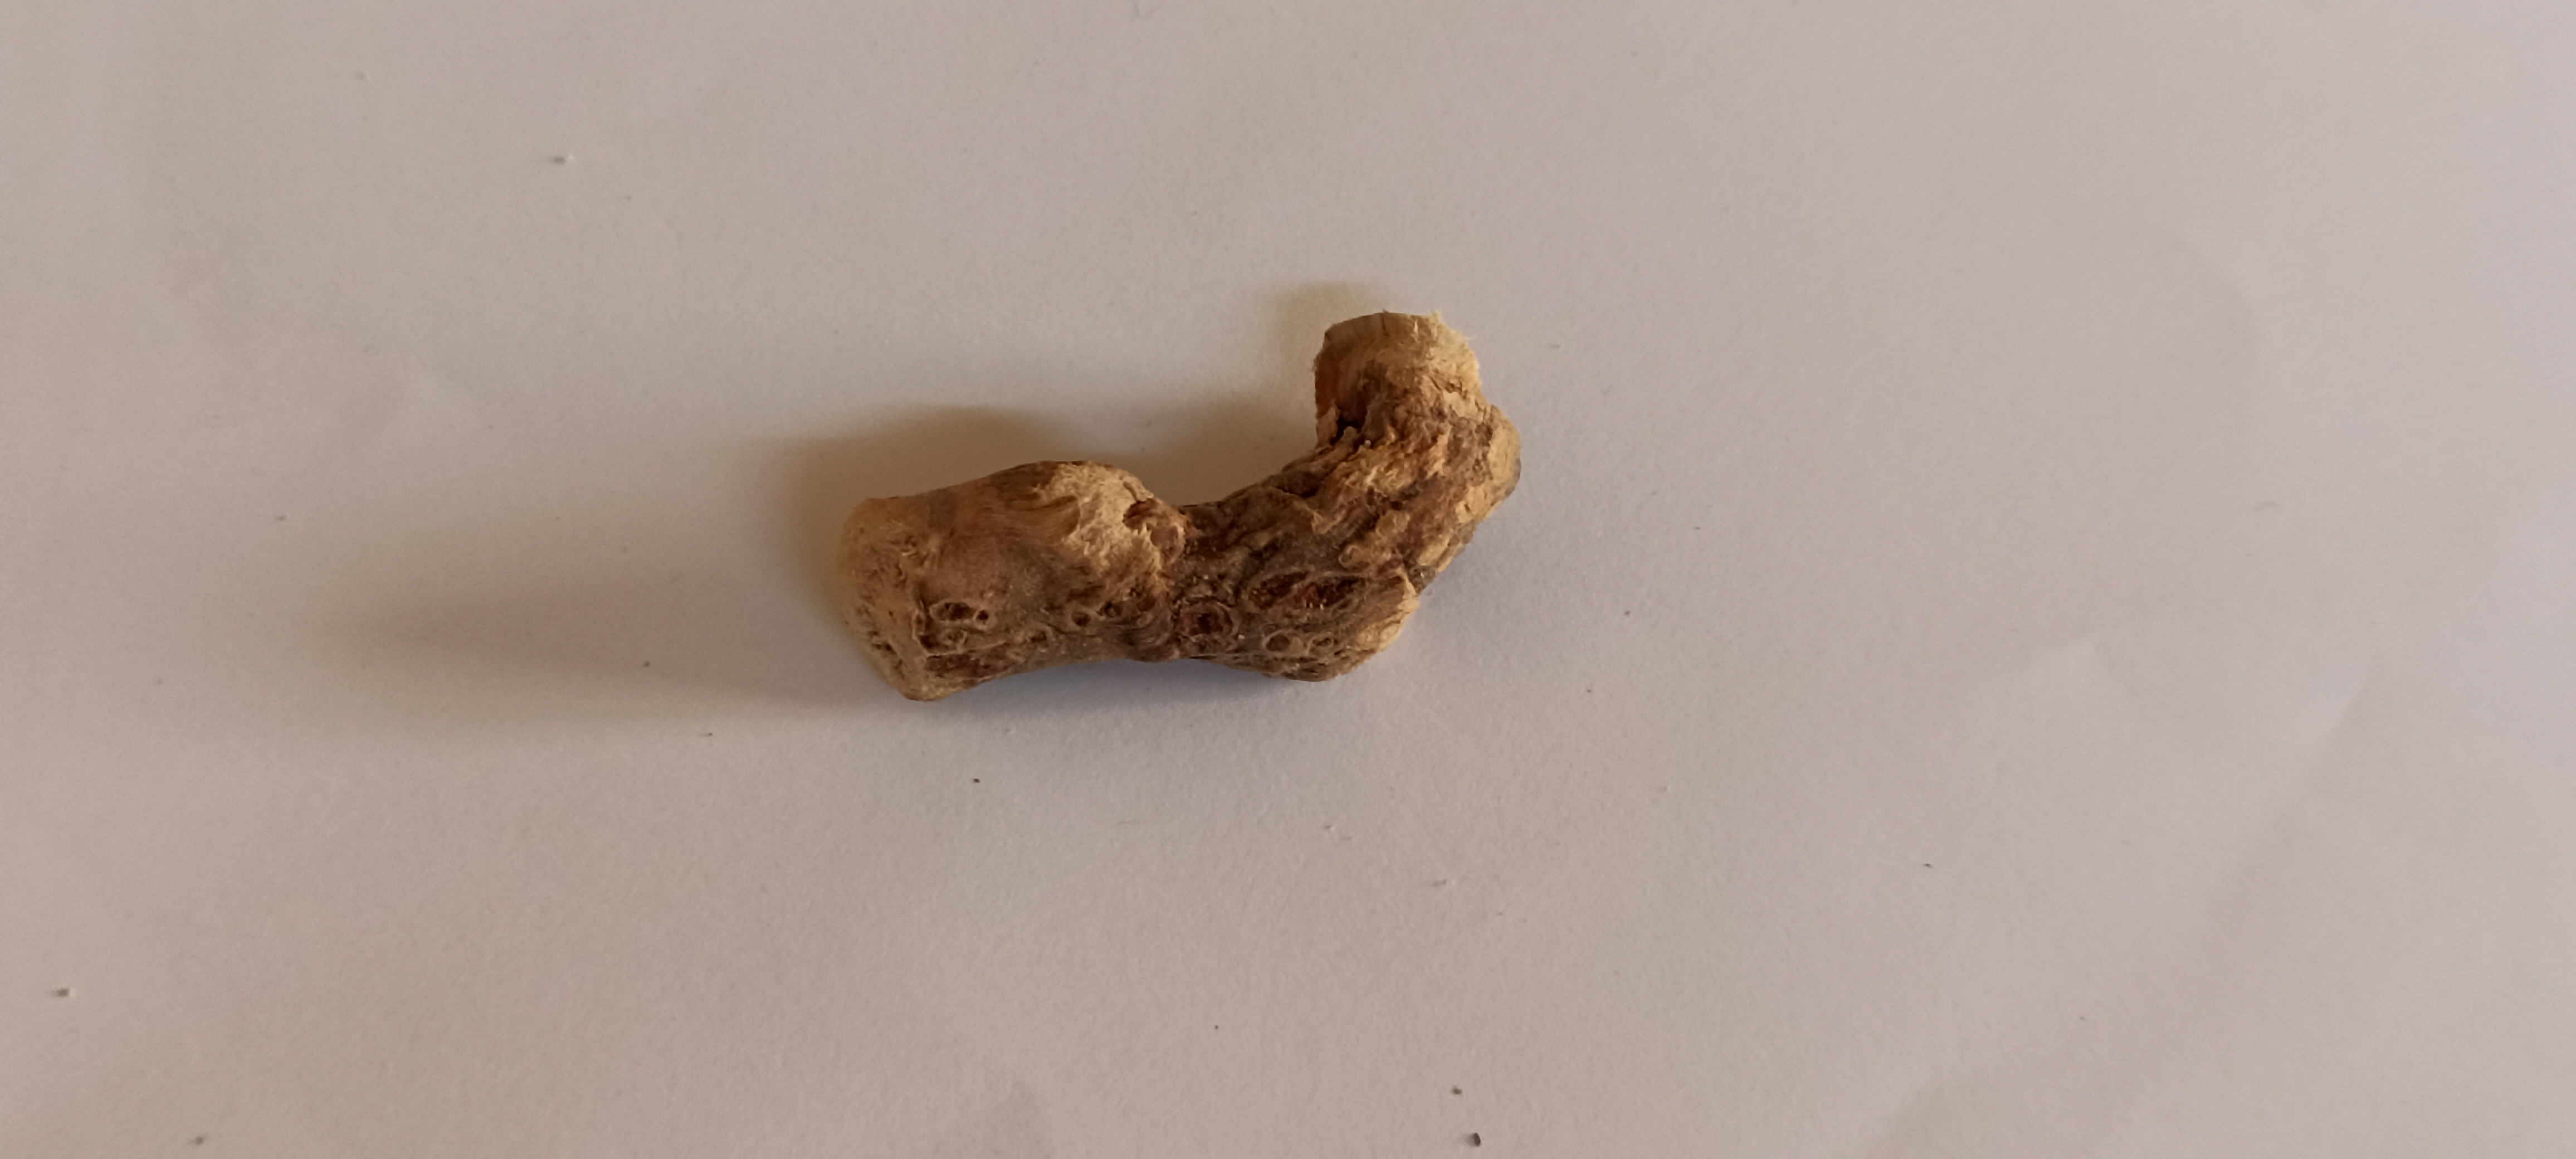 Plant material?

vekhand
